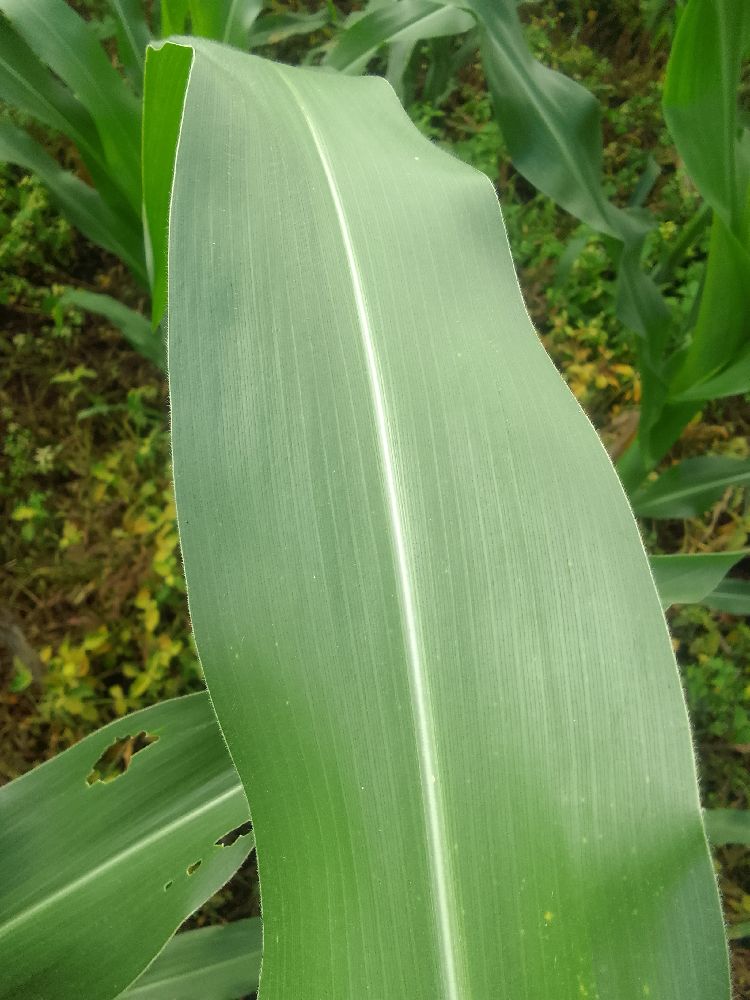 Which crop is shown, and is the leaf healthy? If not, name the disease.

maize, healthy
